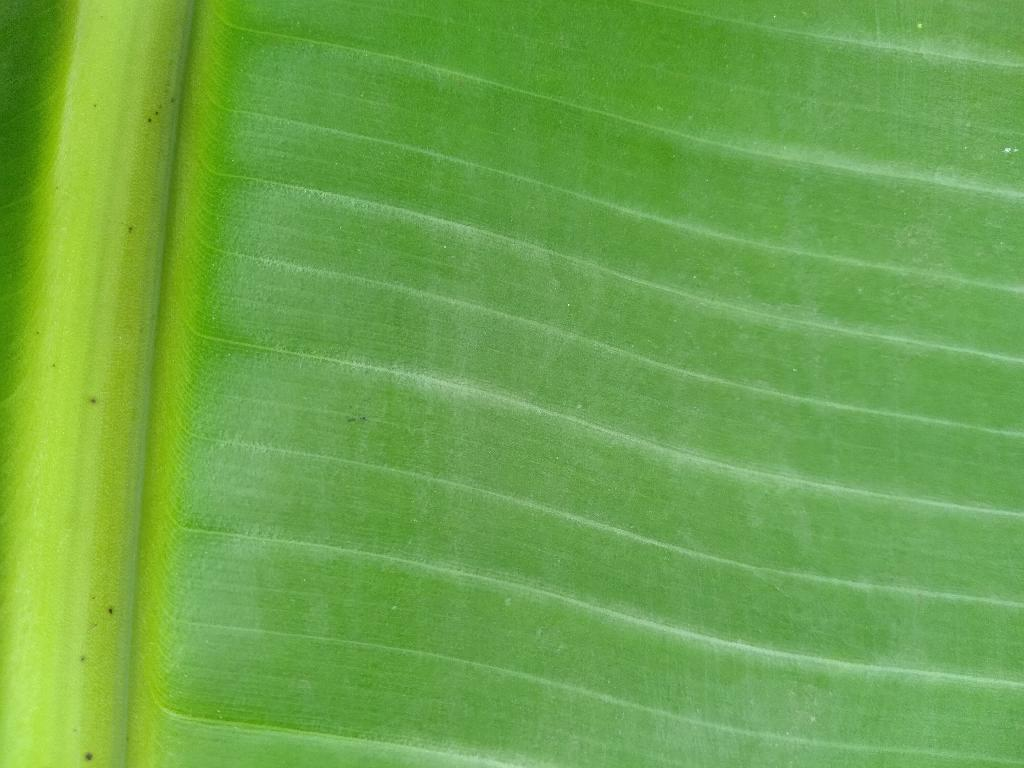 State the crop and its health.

banana, healthy
